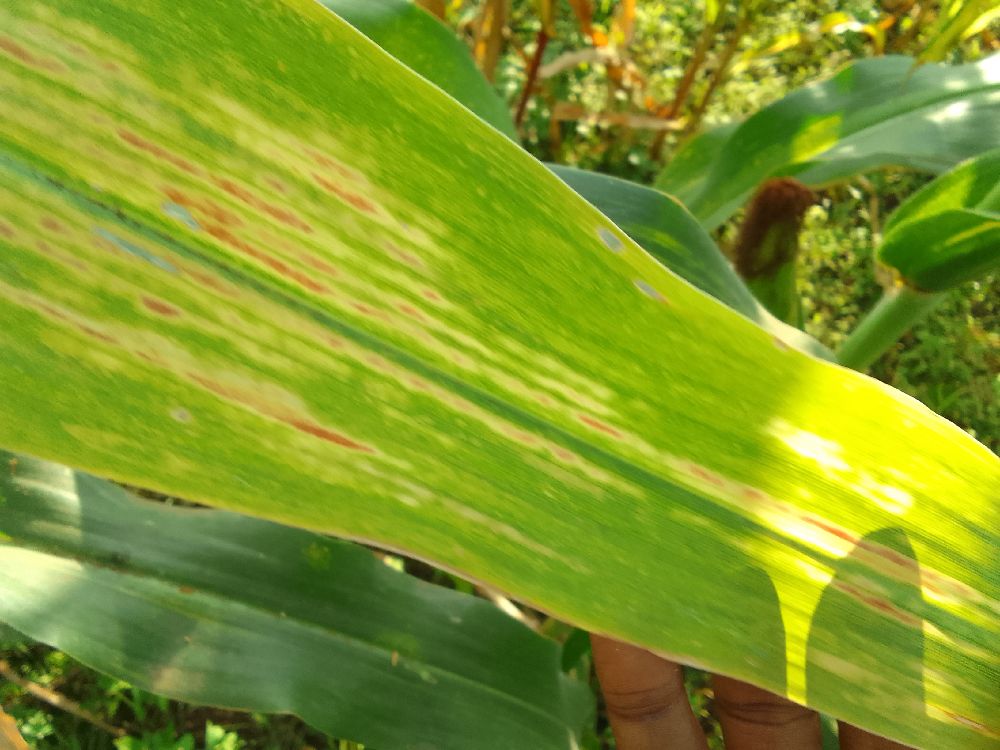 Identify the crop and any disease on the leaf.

maize, maize lethal necrosis
